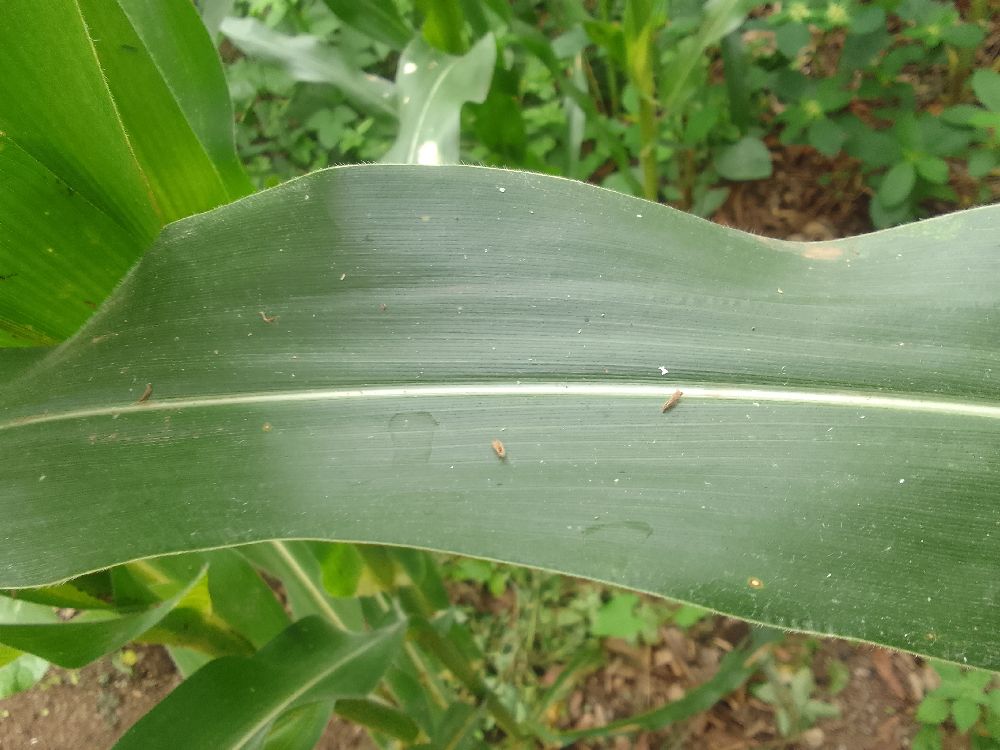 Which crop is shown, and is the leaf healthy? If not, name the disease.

maize, healthy
